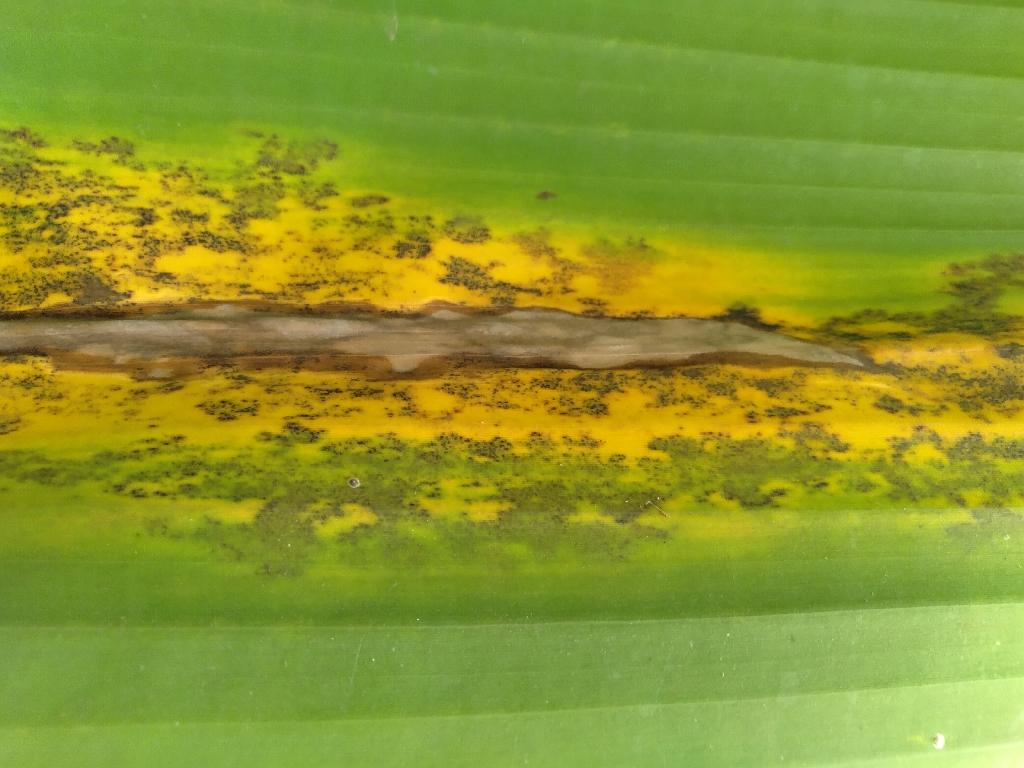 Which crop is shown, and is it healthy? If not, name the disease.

banana, black sigatoka
